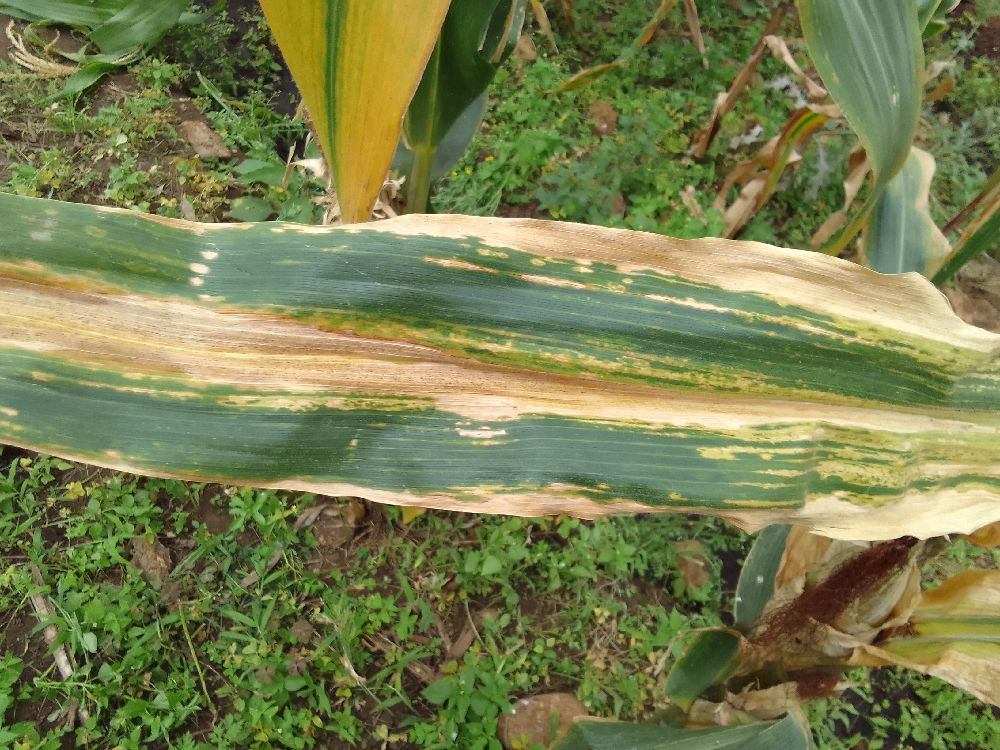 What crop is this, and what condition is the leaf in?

maize, maize lethal necrosis
